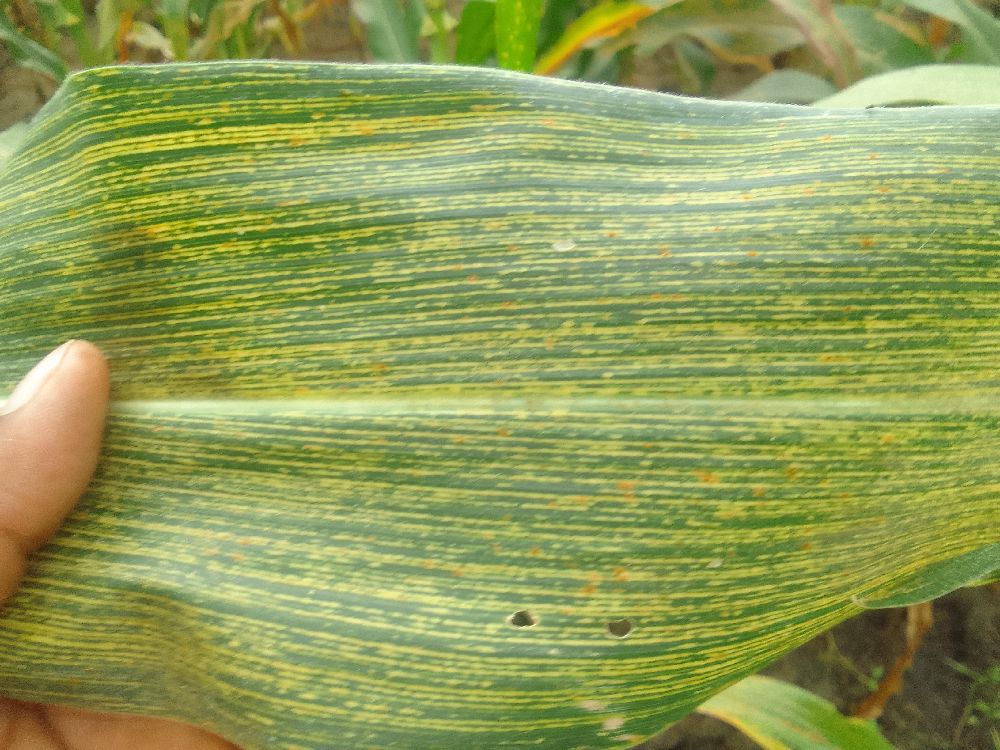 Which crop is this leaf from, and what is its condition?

maize, maize streak virus
